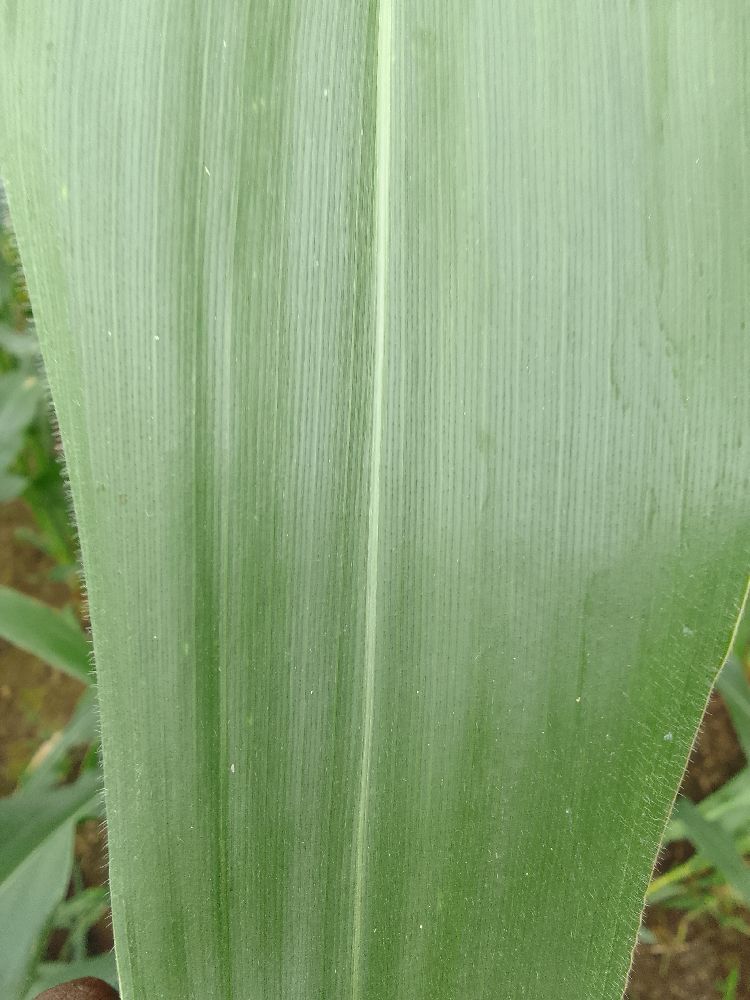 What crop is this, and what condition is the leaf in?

maize, healthy
